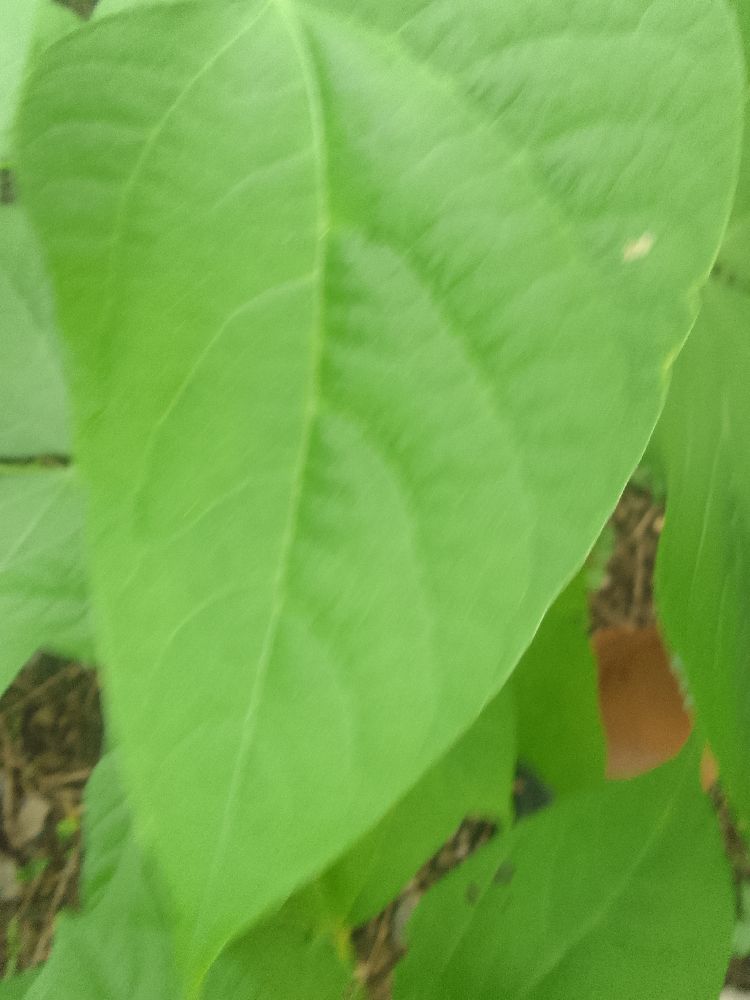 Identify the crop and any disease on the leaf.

common bean, healthy
